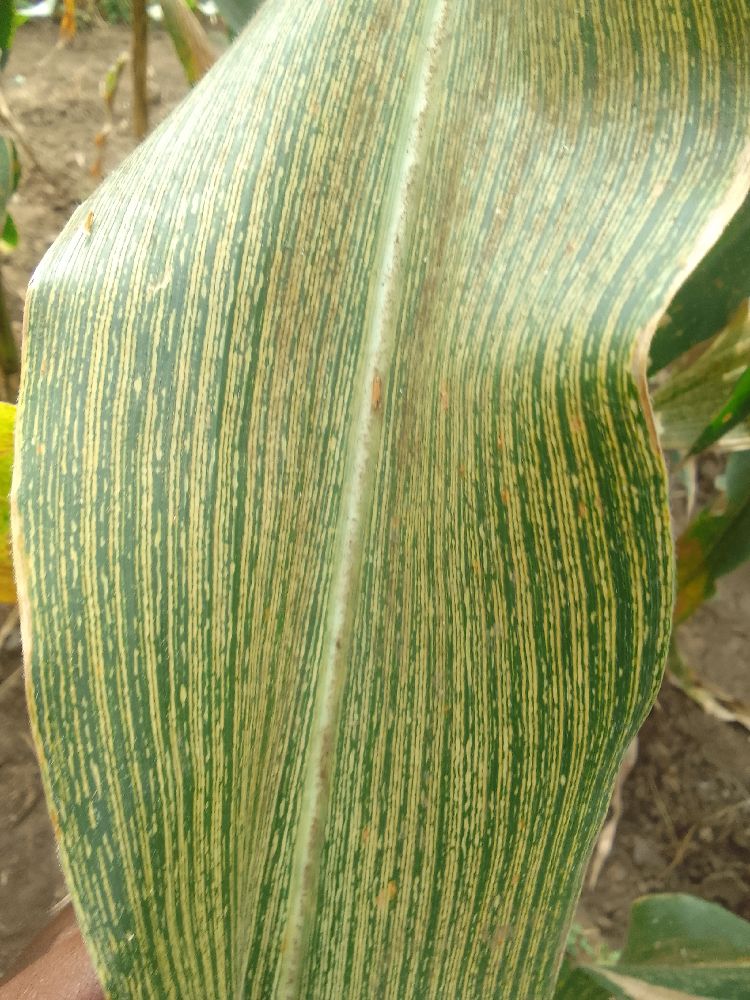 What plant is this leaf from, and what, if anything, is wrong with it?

maize, maize streak virus
